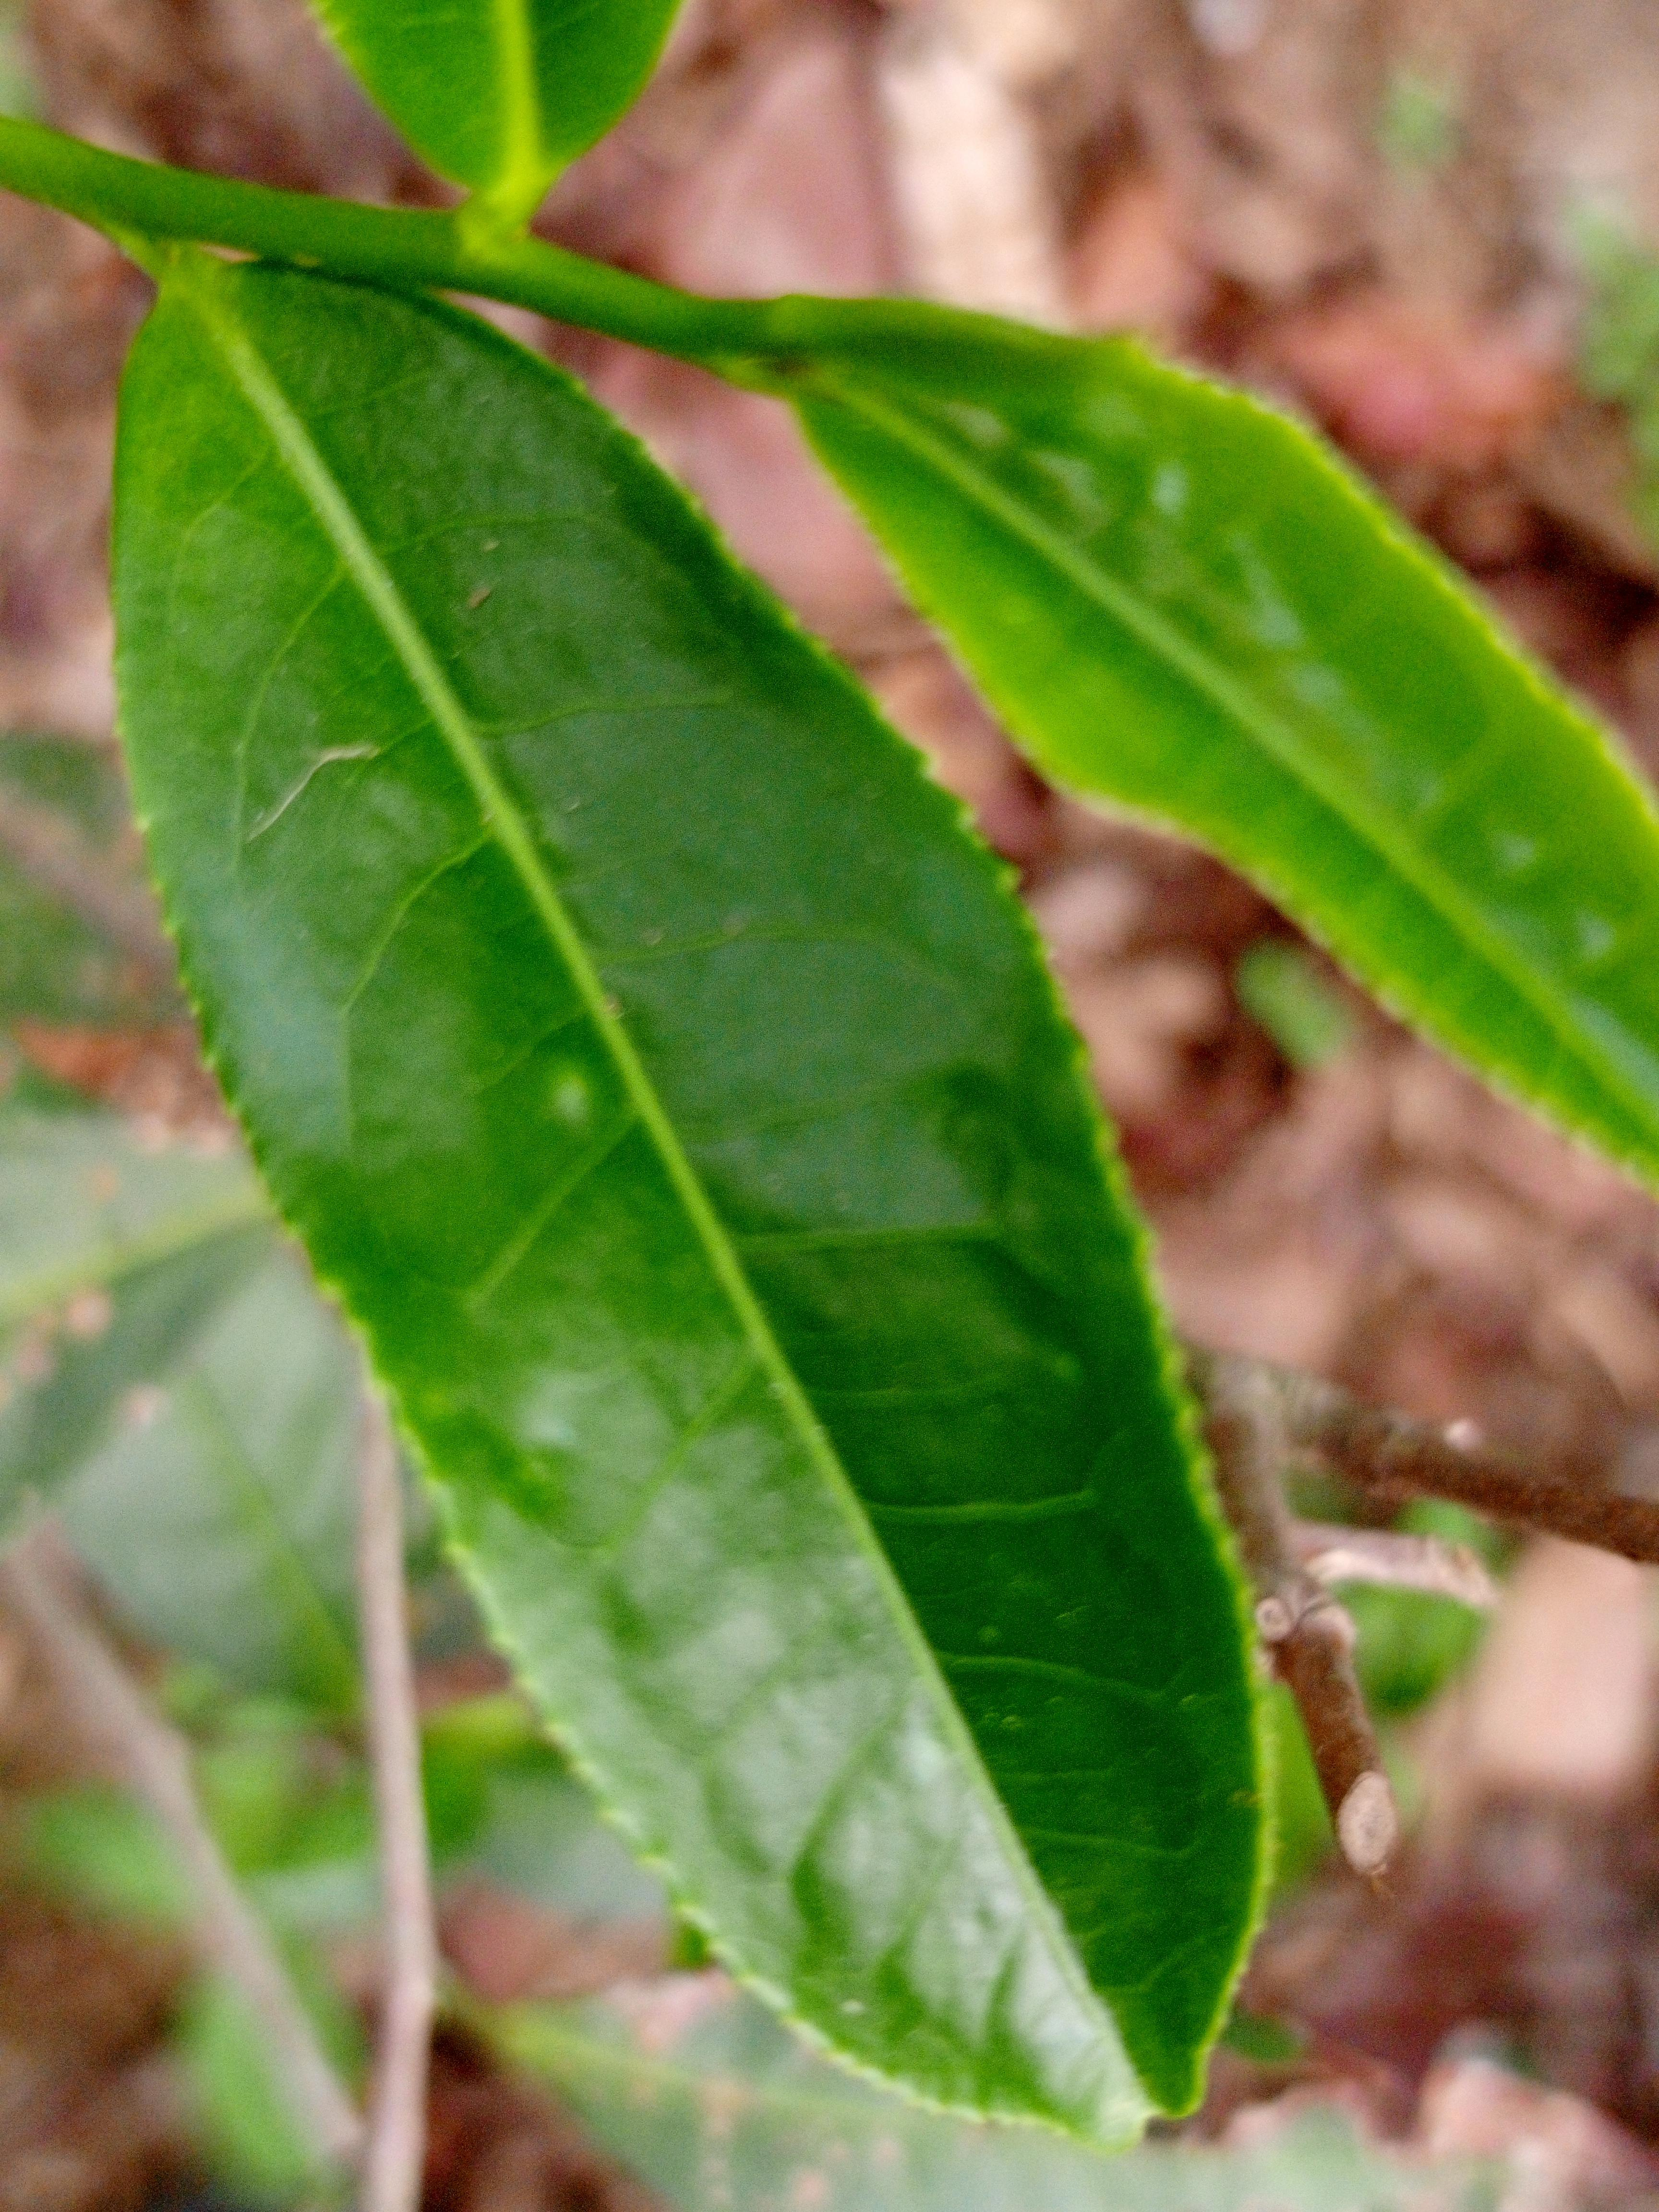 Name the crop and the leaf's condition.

tea, healthy leaf
